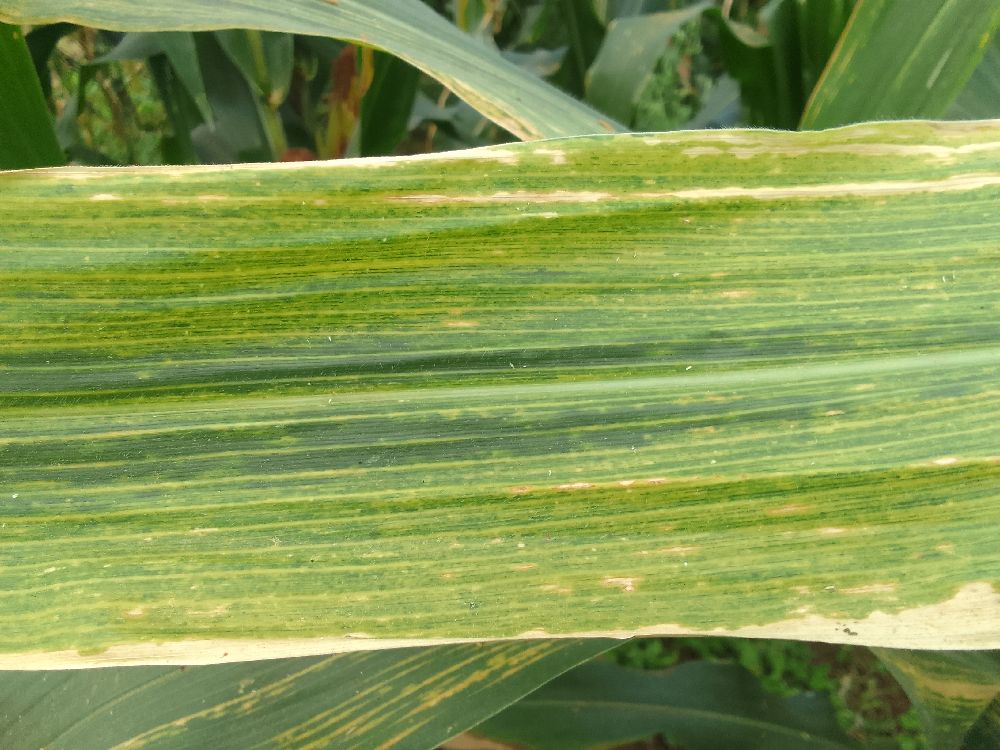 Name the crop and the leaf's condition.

maize, maize lethal necrosis
